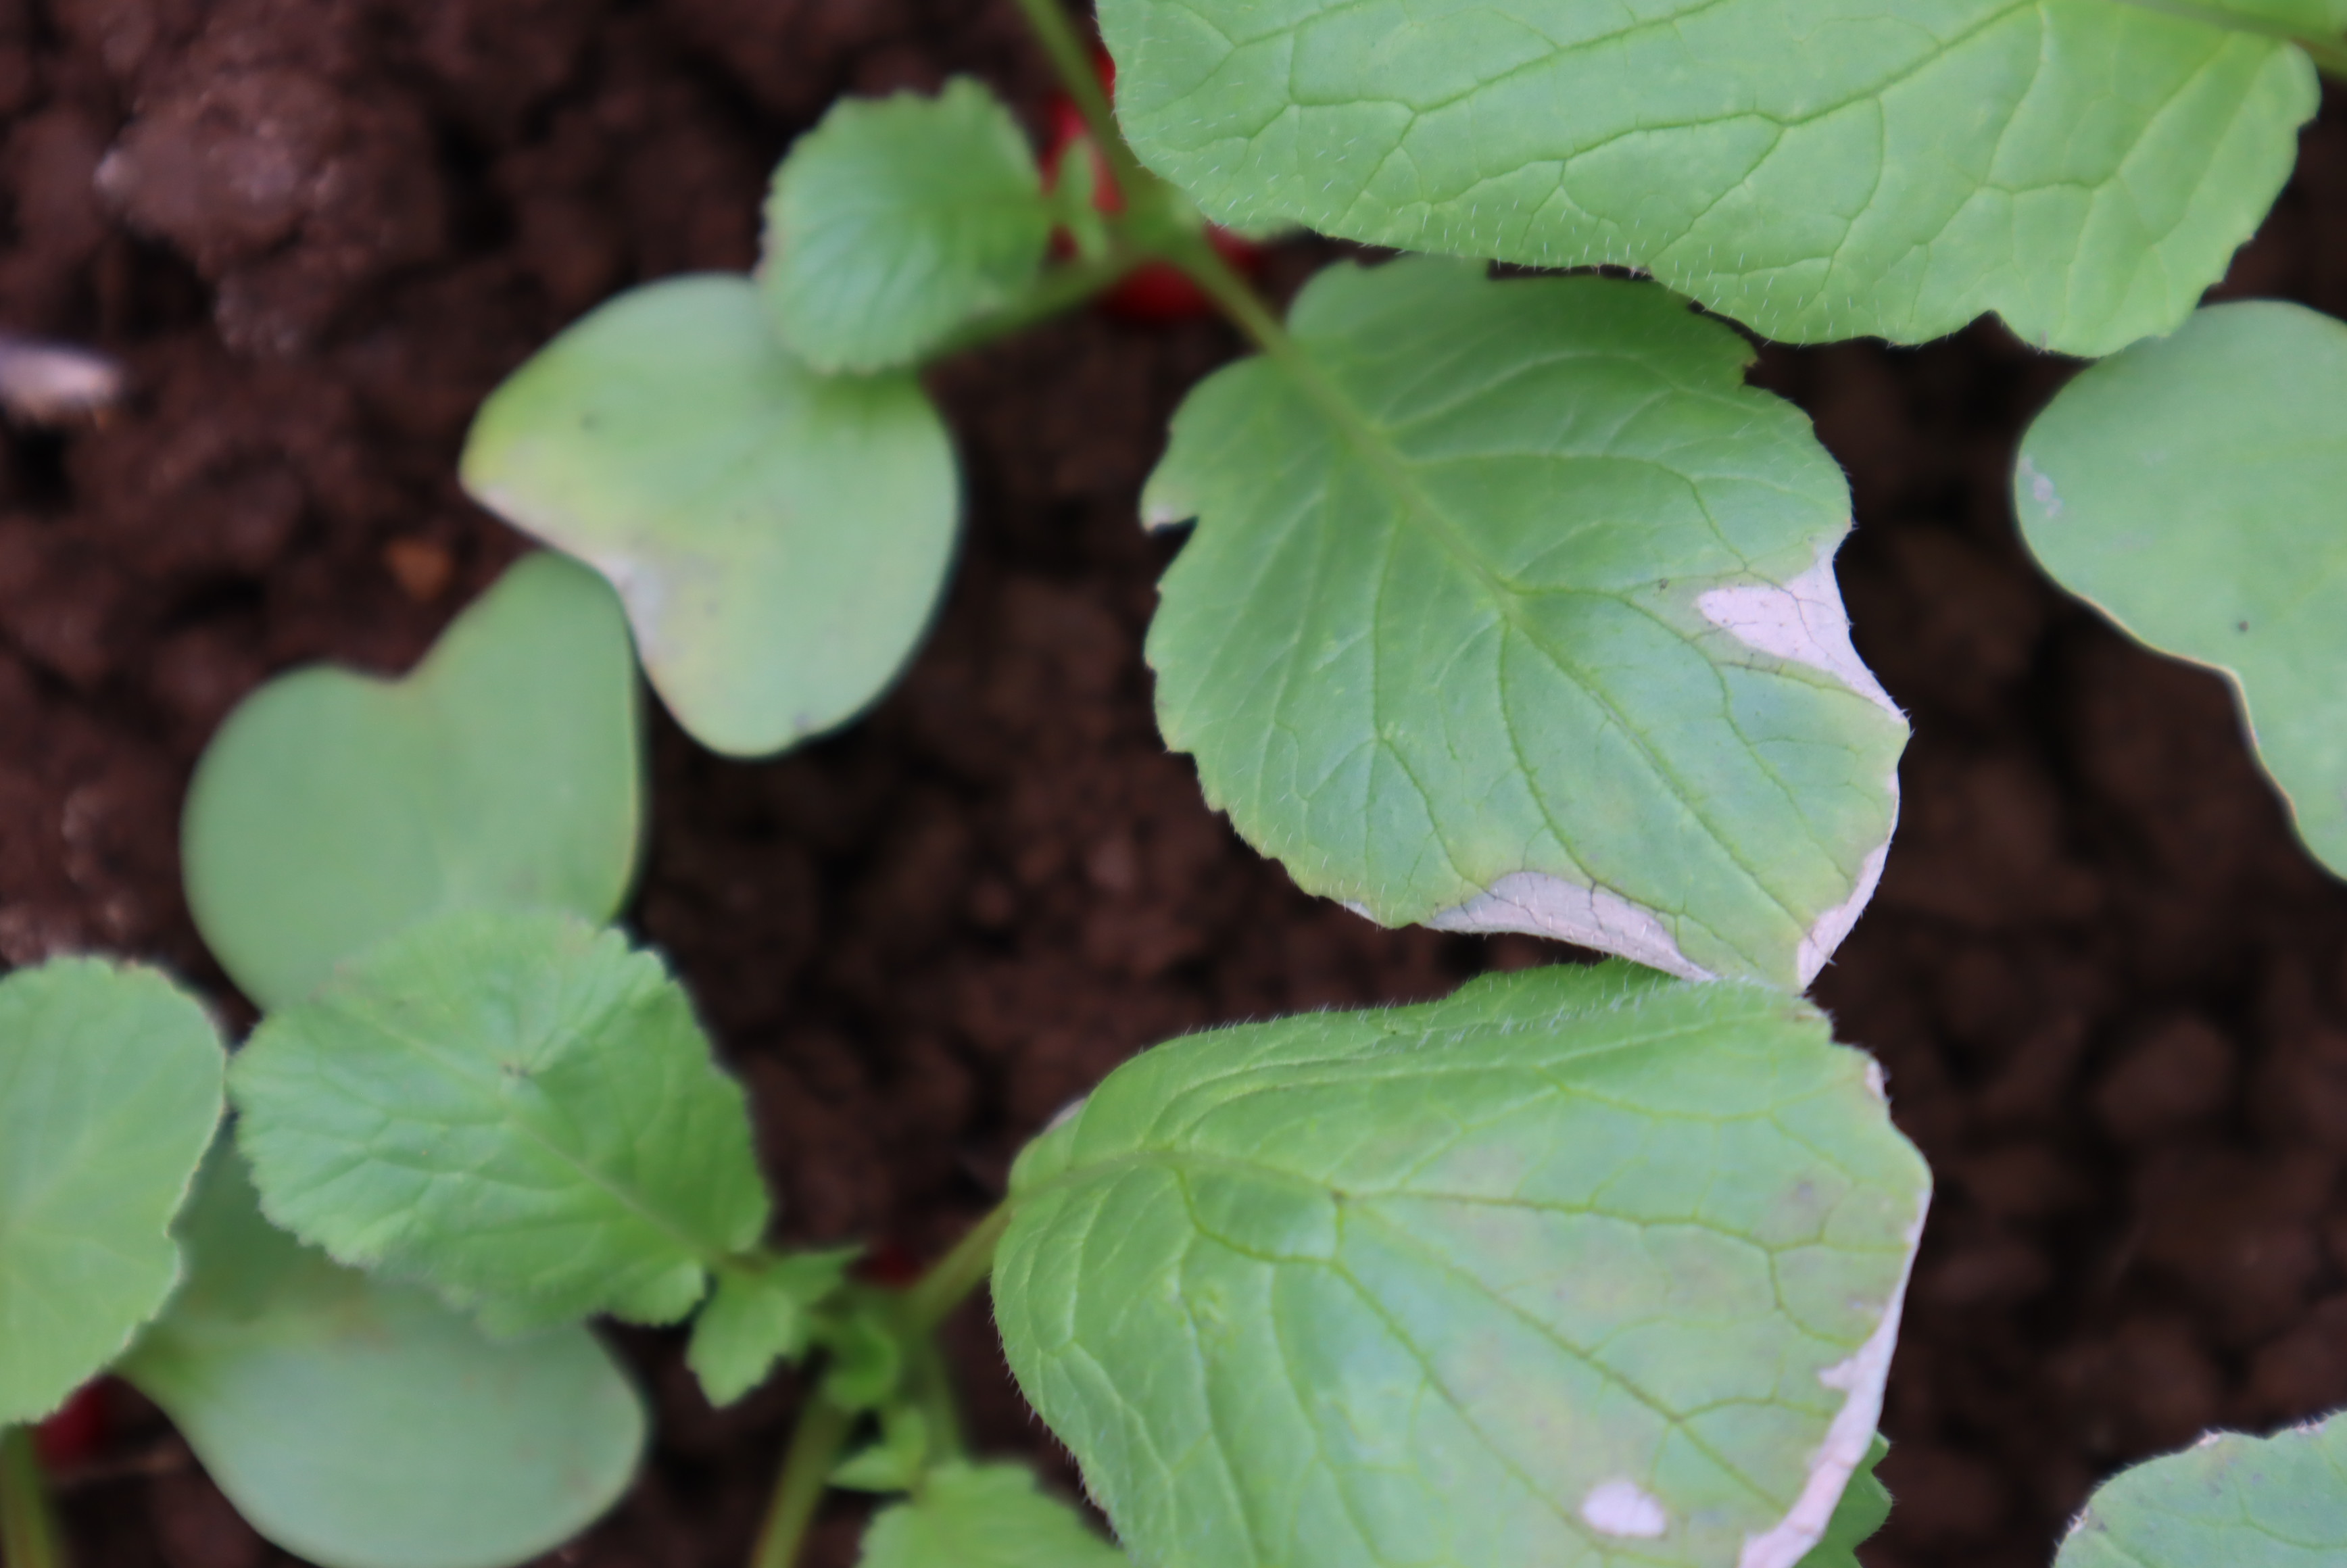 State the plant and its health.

radish, downy mildew
